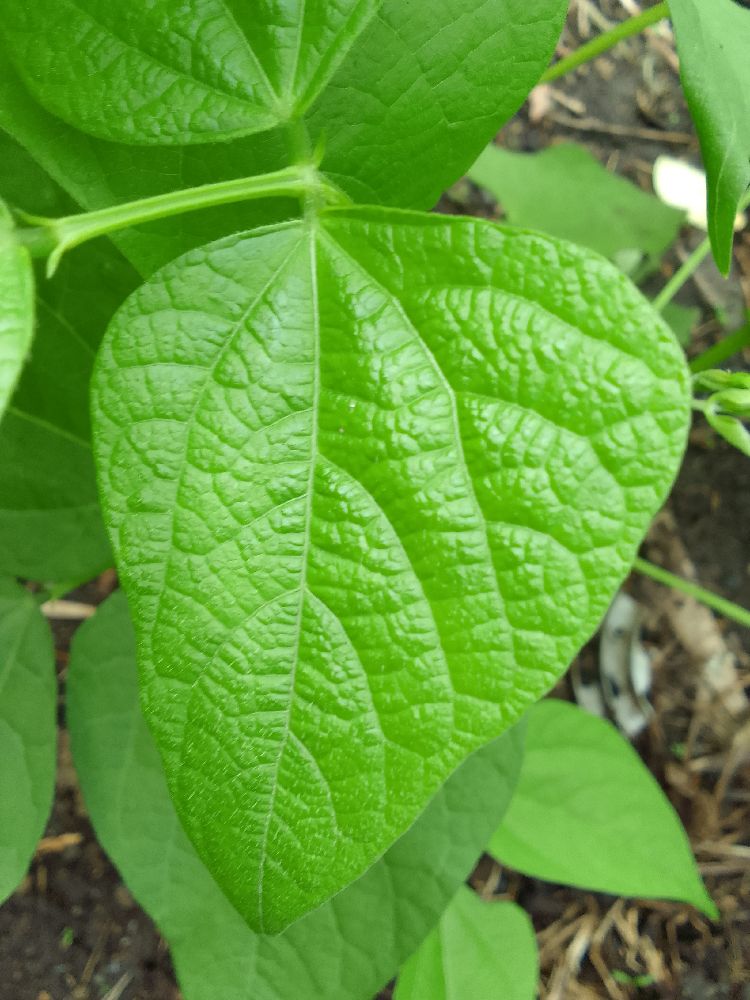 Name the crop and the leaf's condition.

common bean, healthy
